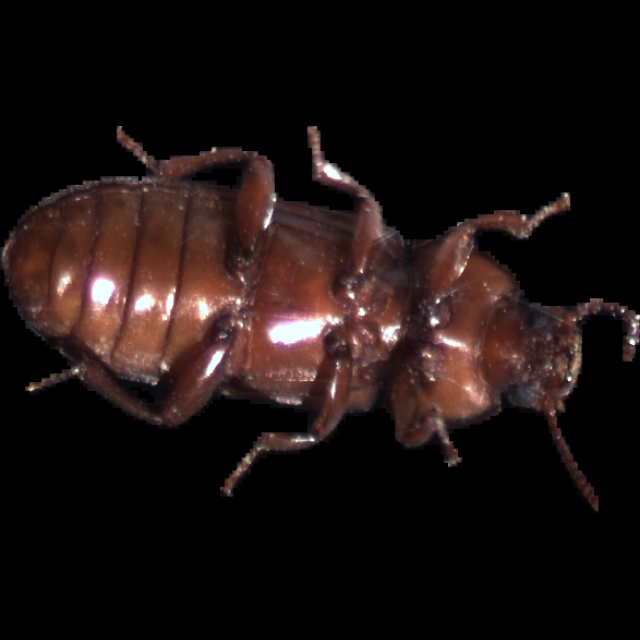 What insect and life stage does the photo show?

mealworm beetle
